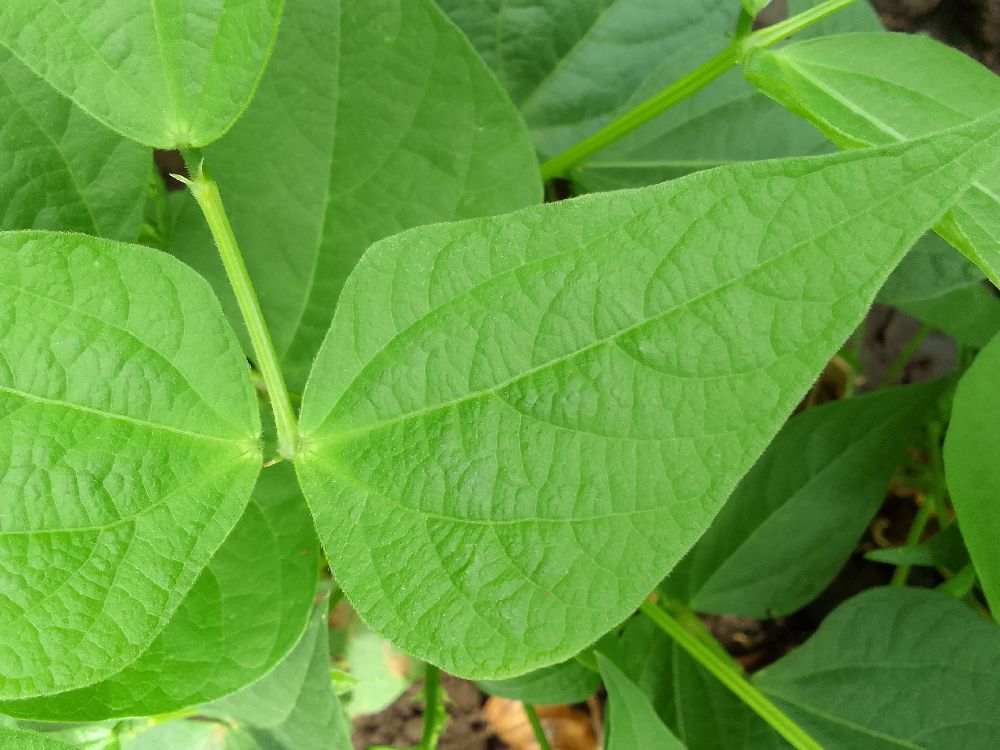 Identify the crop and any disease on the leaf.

common bean, healthy
